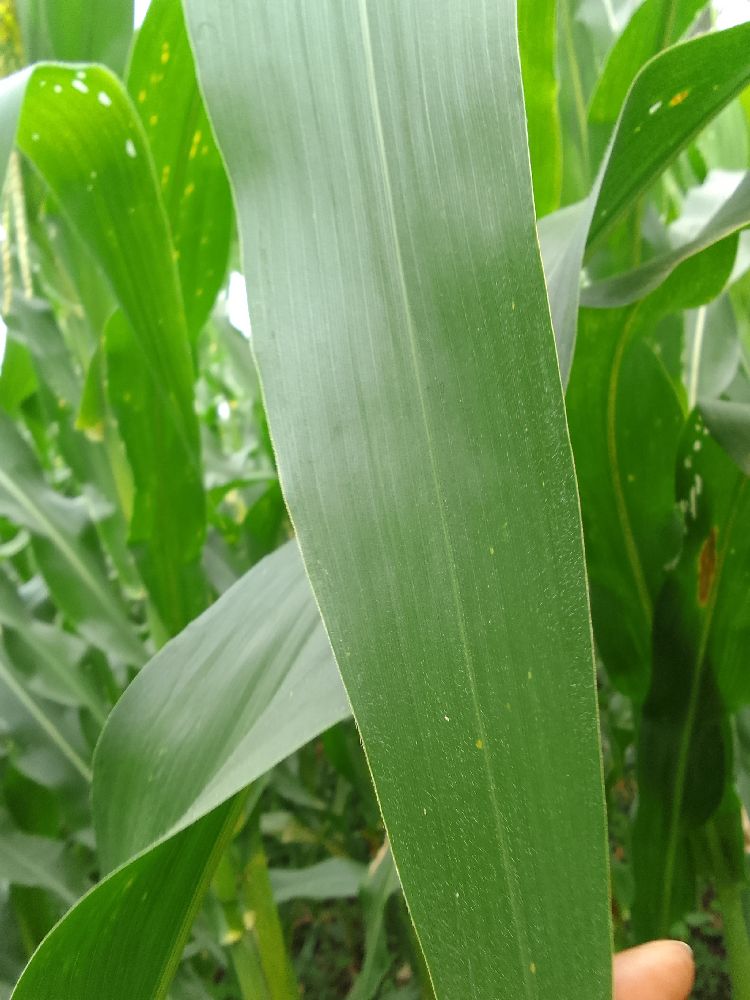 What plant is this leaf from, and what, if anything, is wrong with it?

maize, healthy
